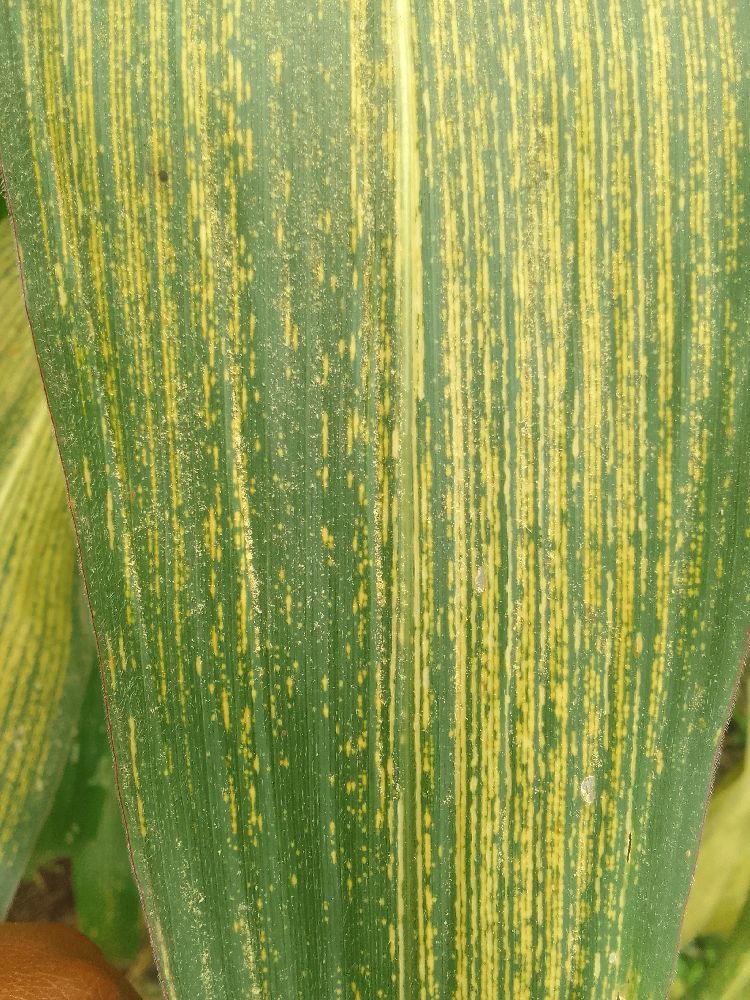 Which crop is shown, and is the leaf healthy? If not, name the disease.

maize, maize streak virus
